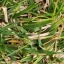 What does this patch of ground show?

grass
